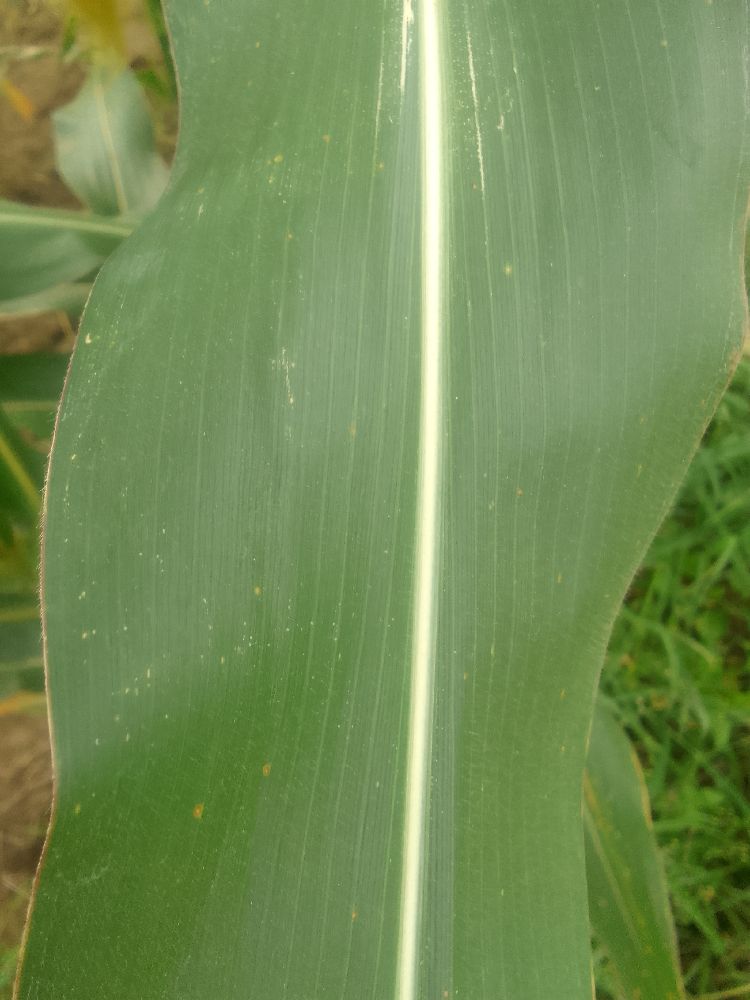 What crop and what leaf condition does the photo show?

maize, healthy
